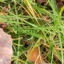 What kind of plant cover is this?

grass
